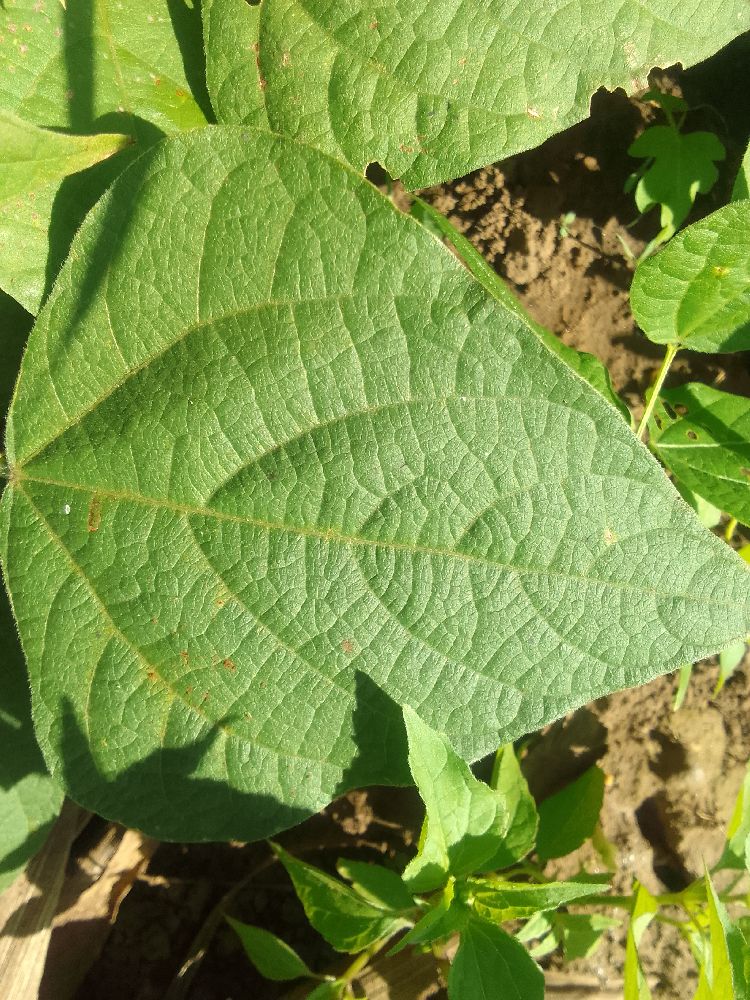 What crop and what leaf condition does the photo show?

common bean, healthy
